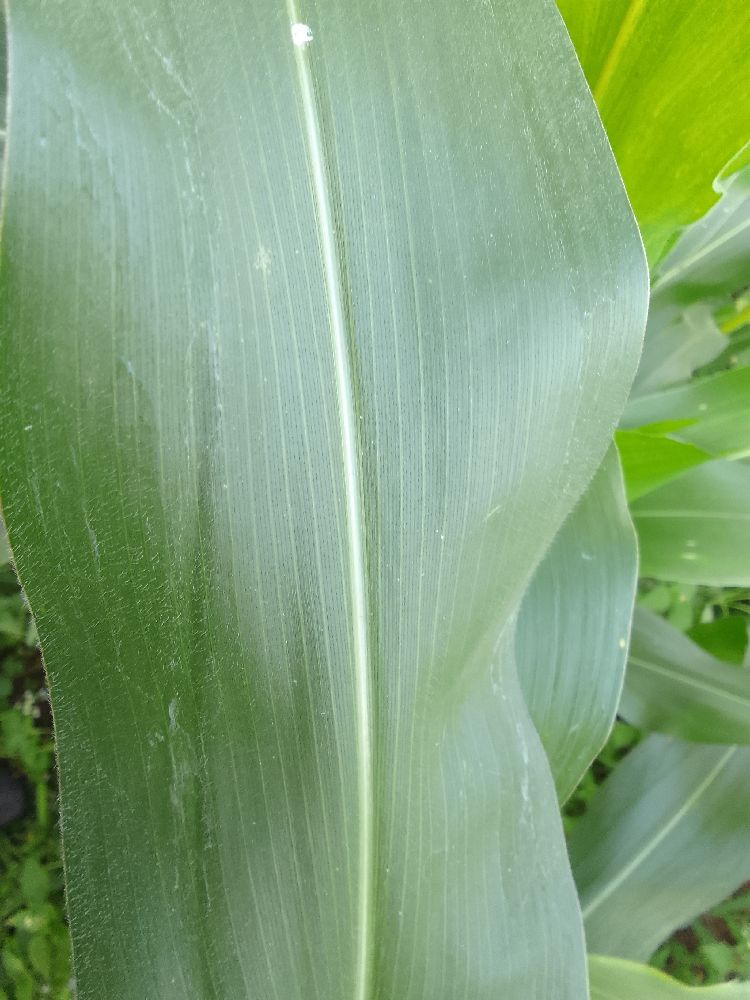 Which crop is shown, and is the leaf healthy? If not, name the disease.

maize, healthy
